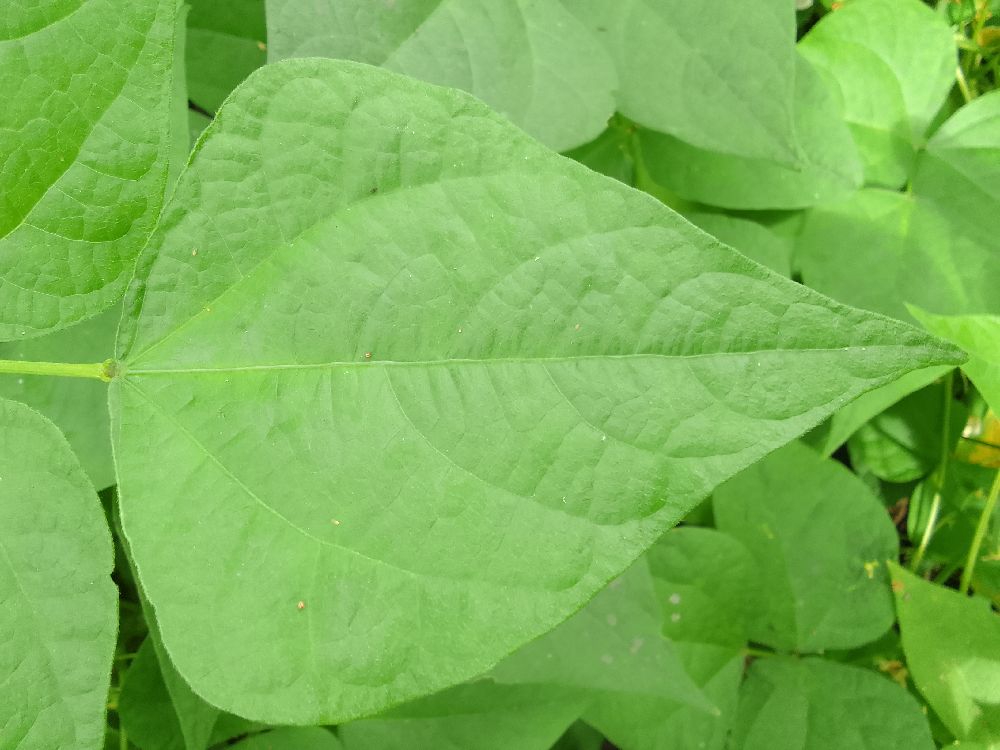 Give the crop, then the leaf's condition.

common bean, healthy
